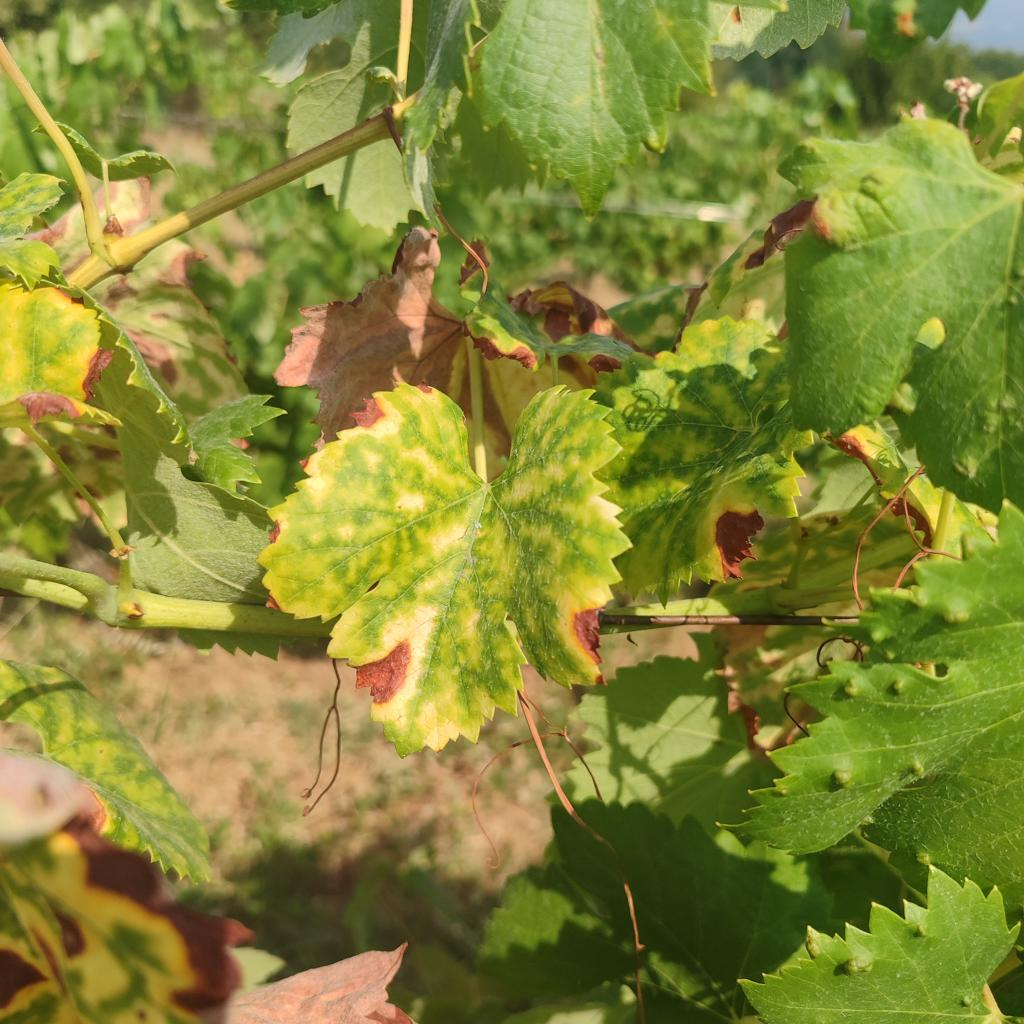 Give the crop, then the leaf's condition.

grapevine, esca complex
